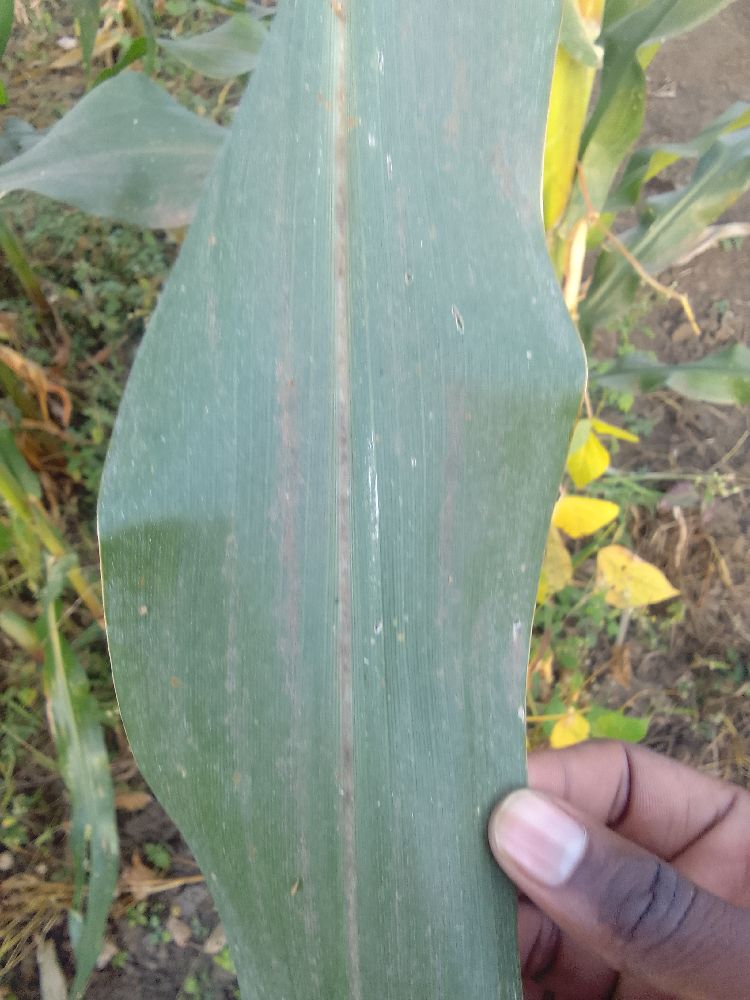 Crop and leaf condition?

maize, healthy
